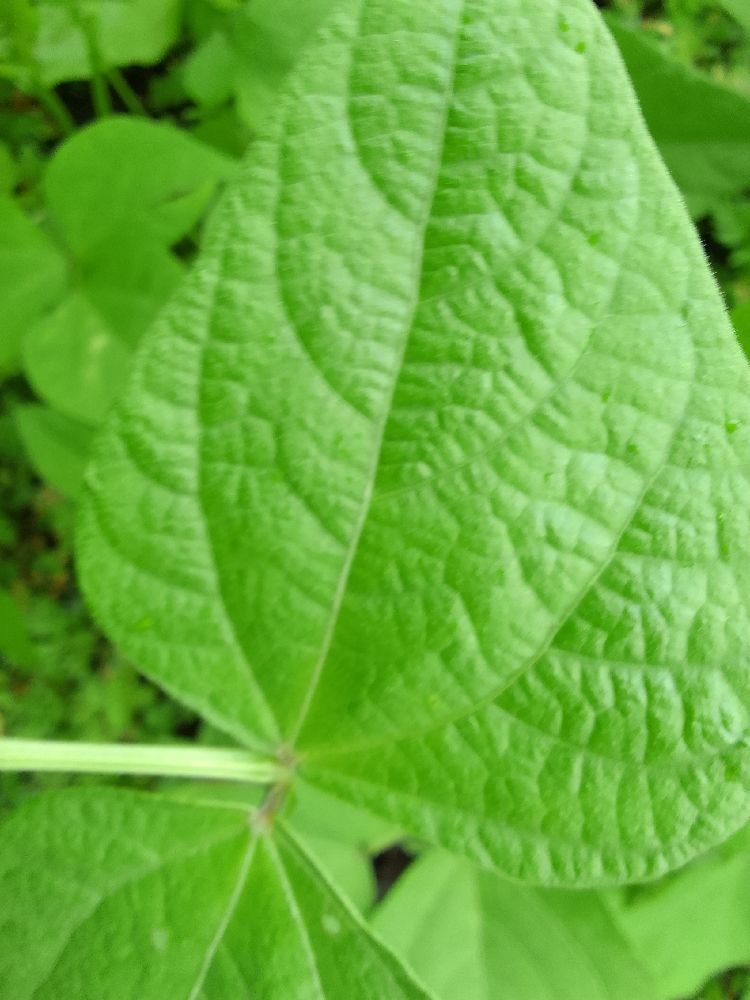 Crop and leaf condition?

common bean, healthy
